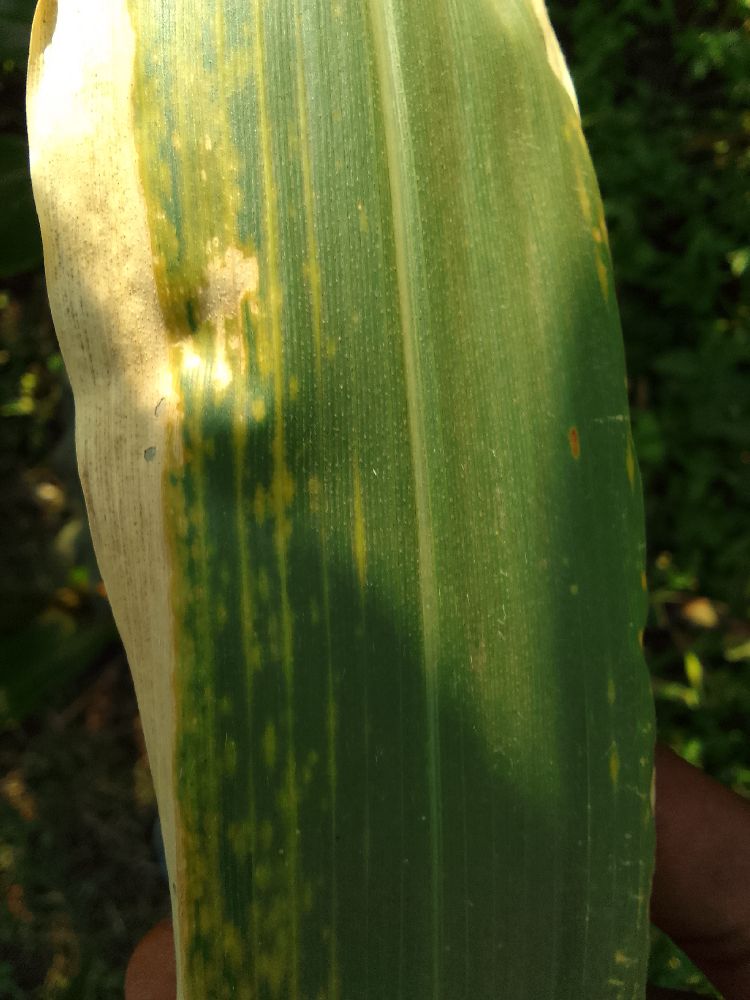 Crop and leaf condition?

maize, maize lethal necrosis
